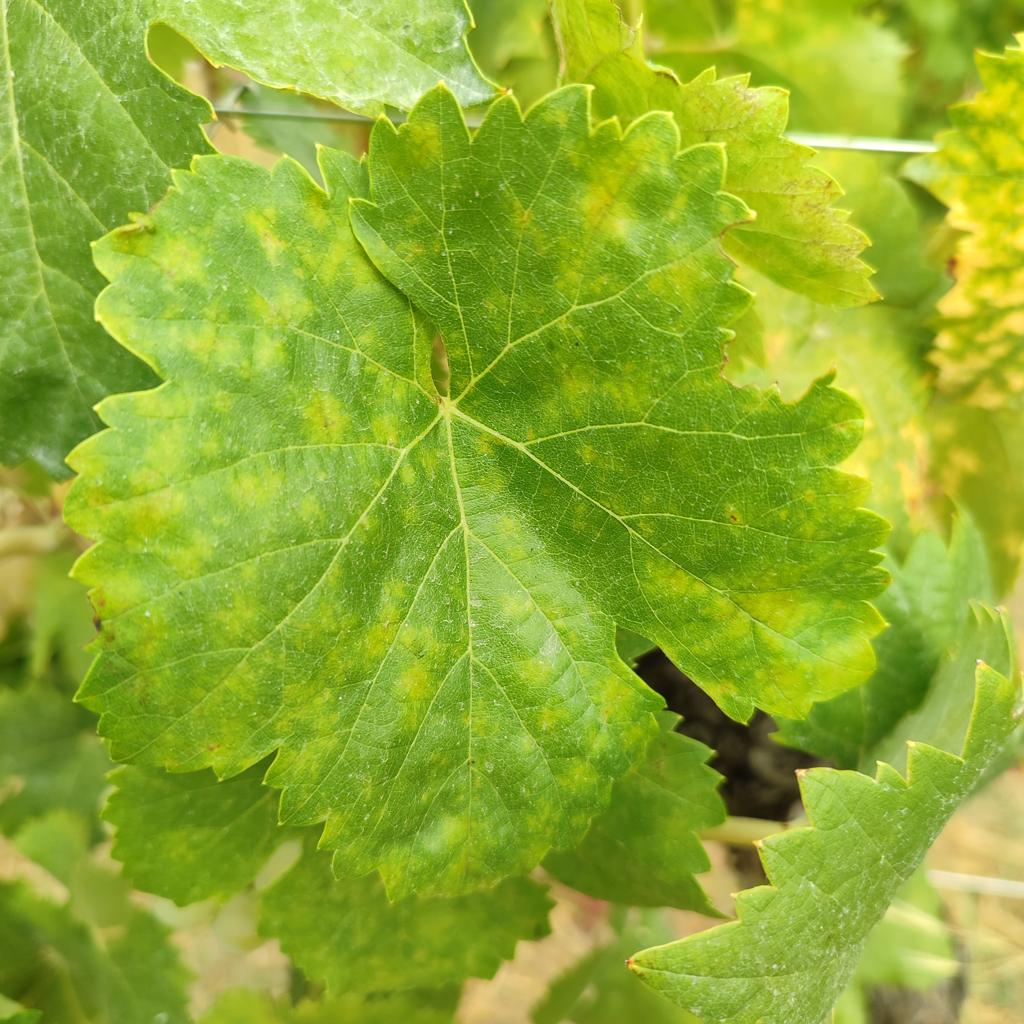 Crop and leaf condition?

grapevine, esca complex
